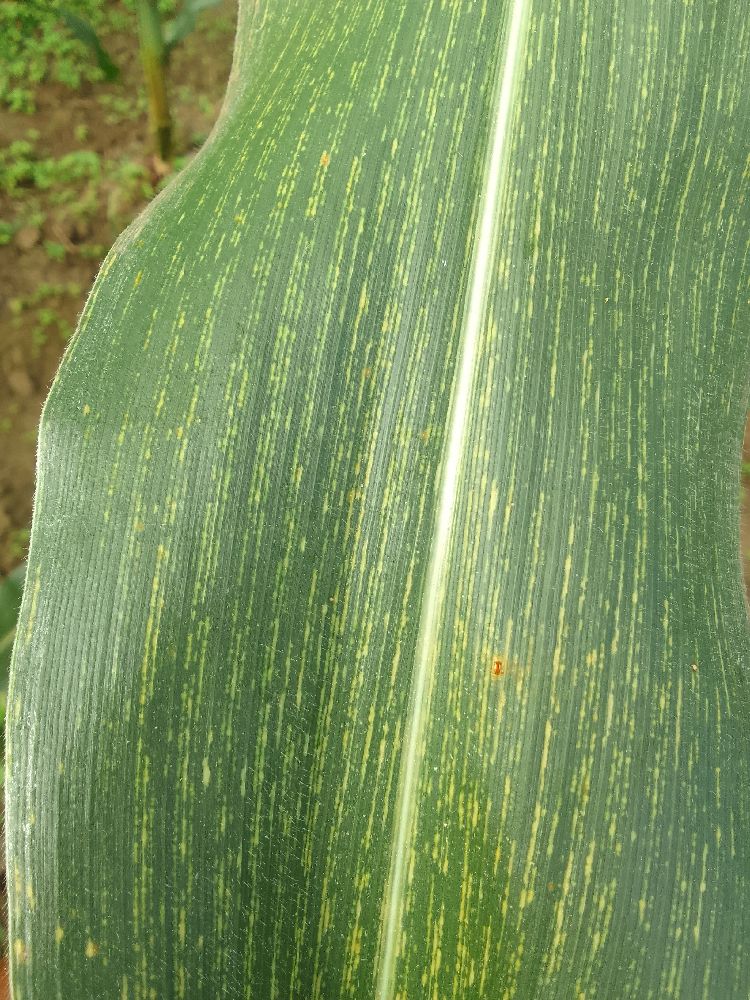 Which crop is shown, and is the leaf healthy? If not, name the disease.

maize, maize streak virus
